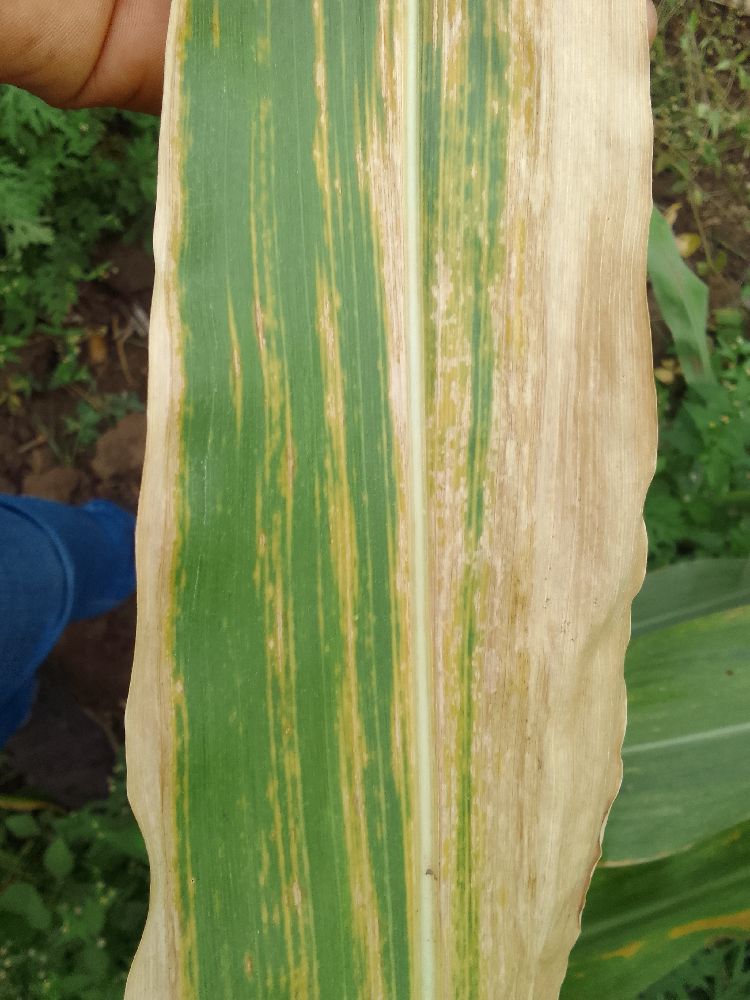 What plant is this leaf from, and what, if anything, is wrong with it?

maize, maize lethal necrosis
